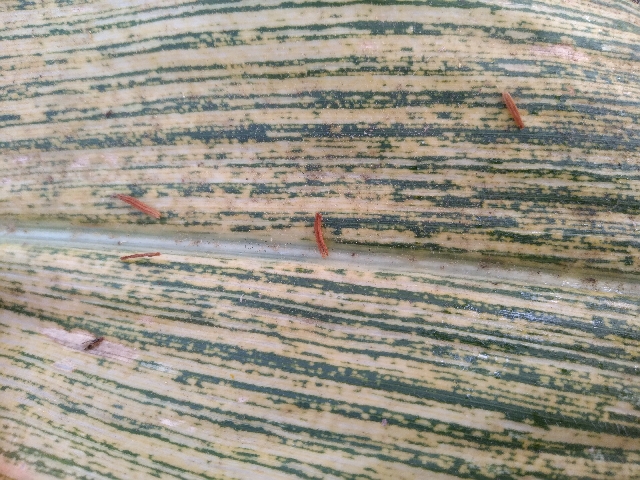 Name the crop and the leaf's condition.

maize, maize streak virus
